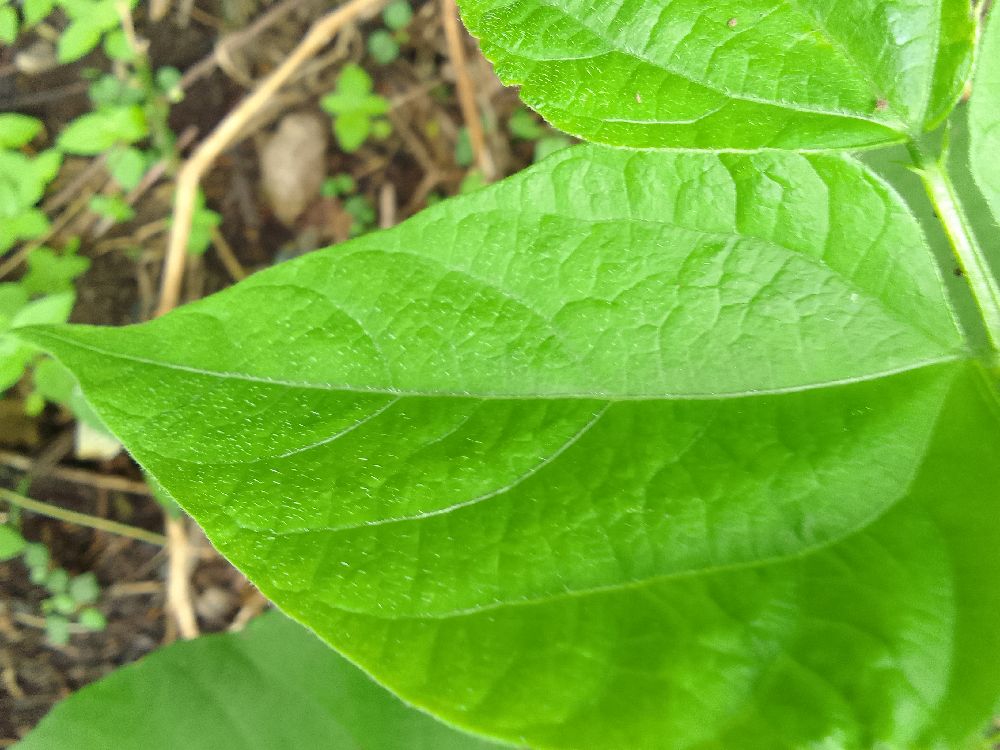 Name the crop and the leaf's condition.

common bean, healthy
